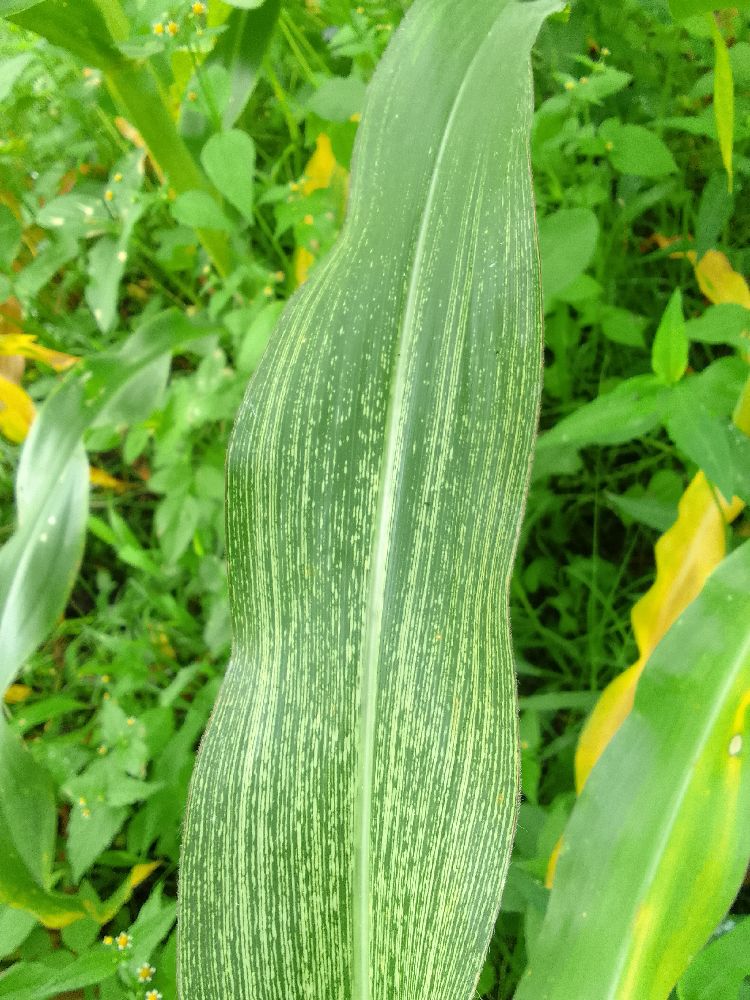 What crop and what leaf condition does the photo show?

maize, maize streak virus
